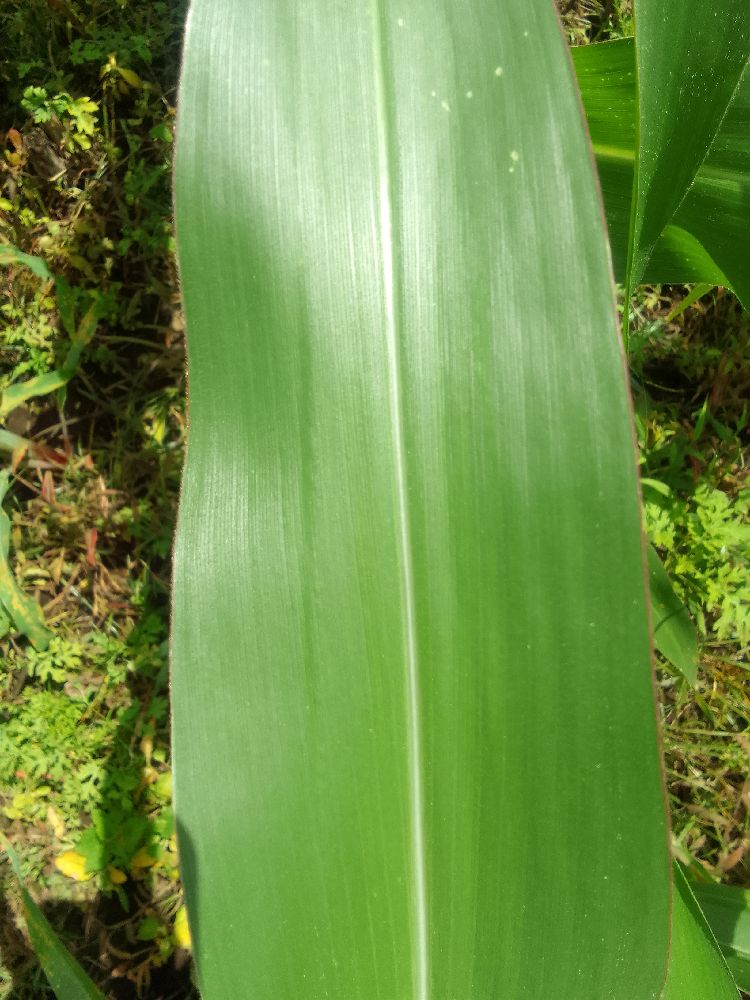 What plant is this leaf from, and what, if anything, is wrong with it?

maize, healthy
